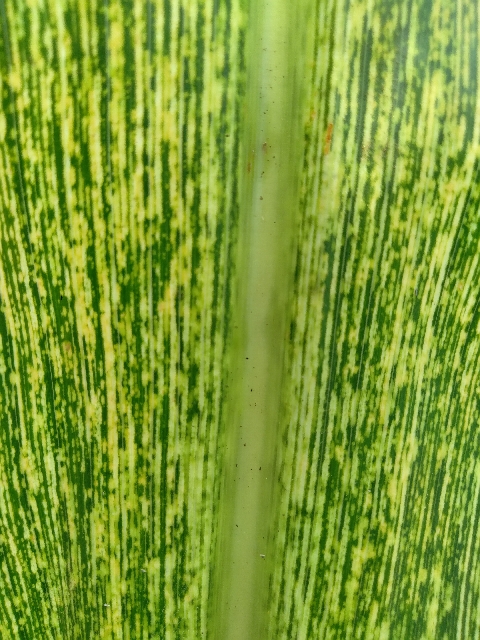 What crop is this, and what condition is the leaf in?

maize, maize streak virus
